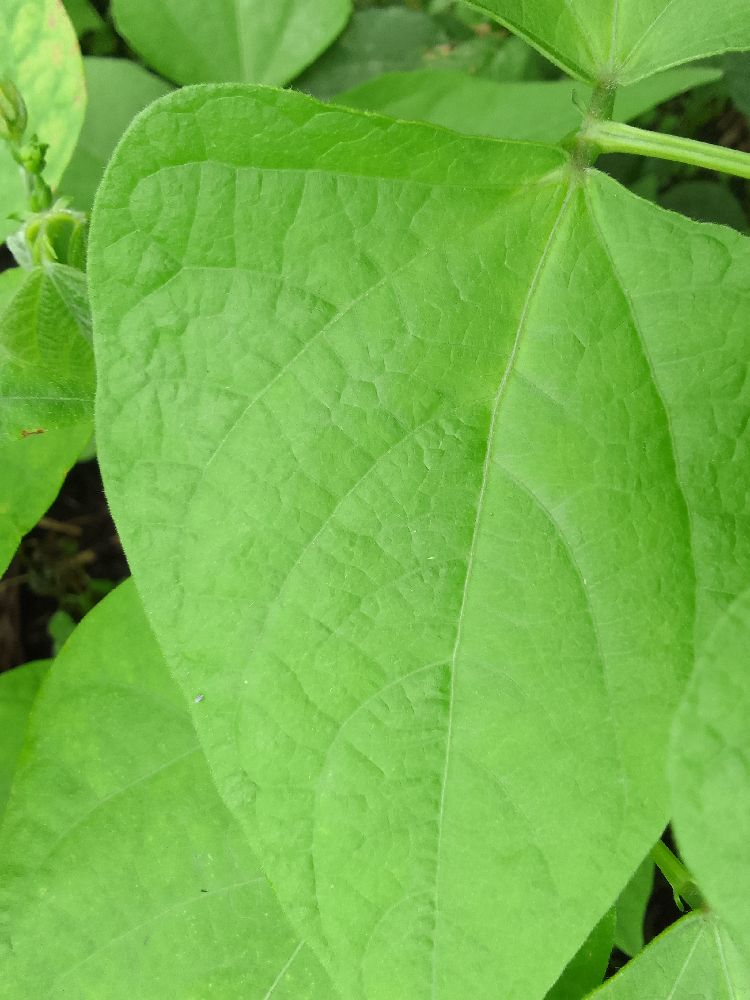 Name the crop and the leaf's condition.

common bean, healthy
